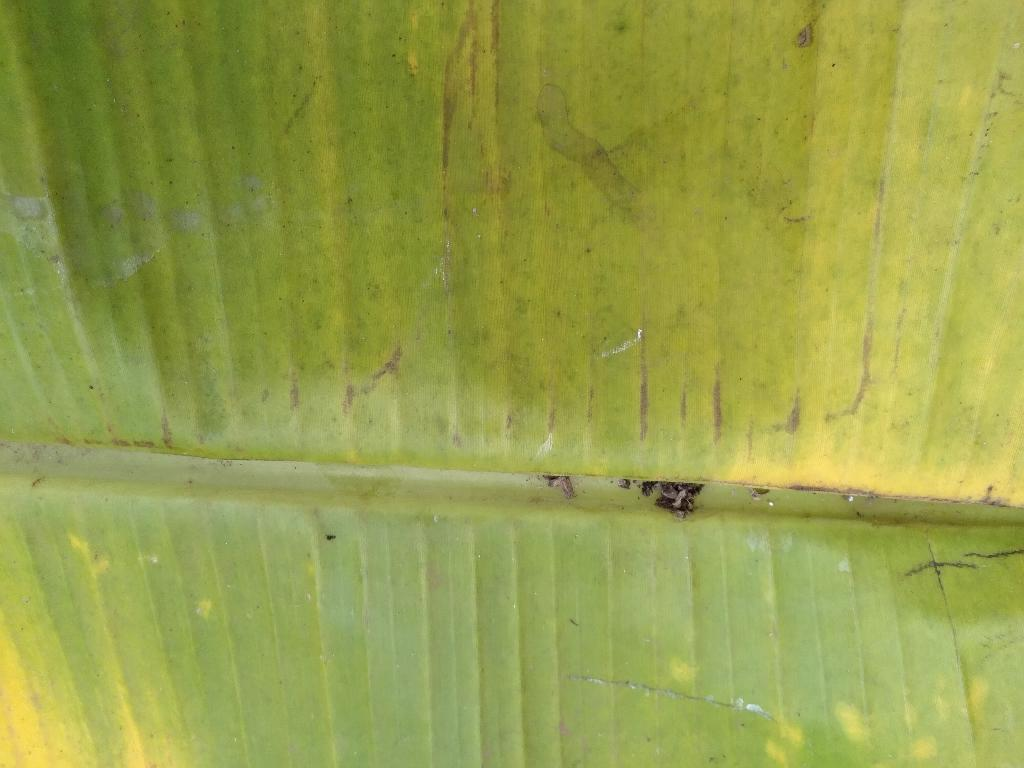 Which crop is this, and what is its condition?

banana, fusarium wilt race 1
